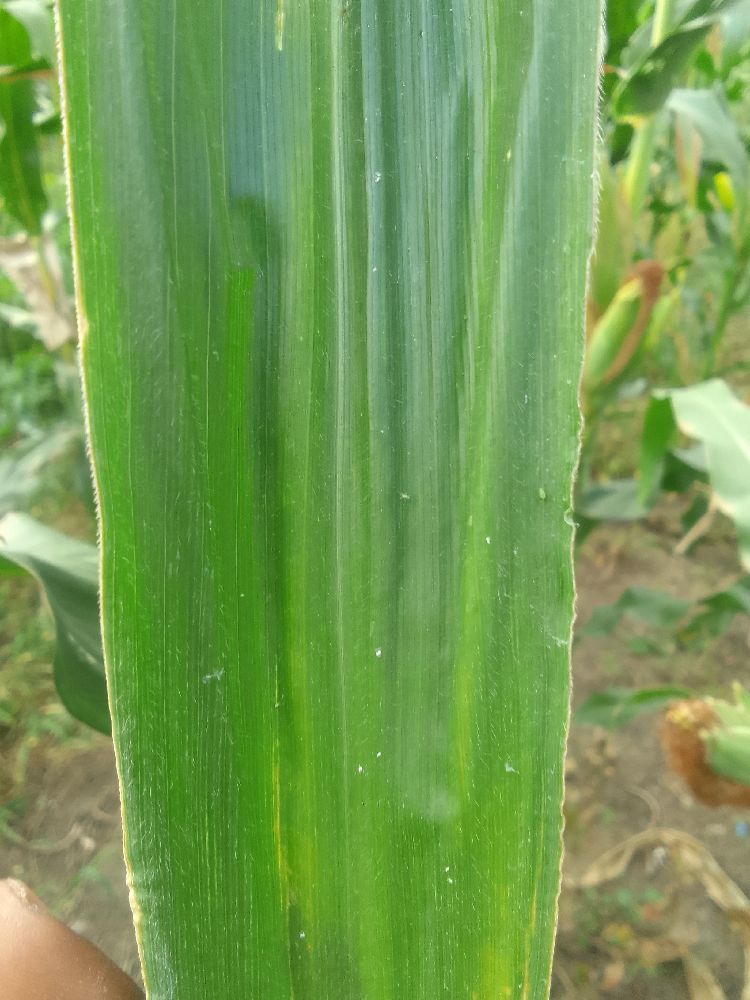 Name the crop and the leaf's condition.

maize, healthy
